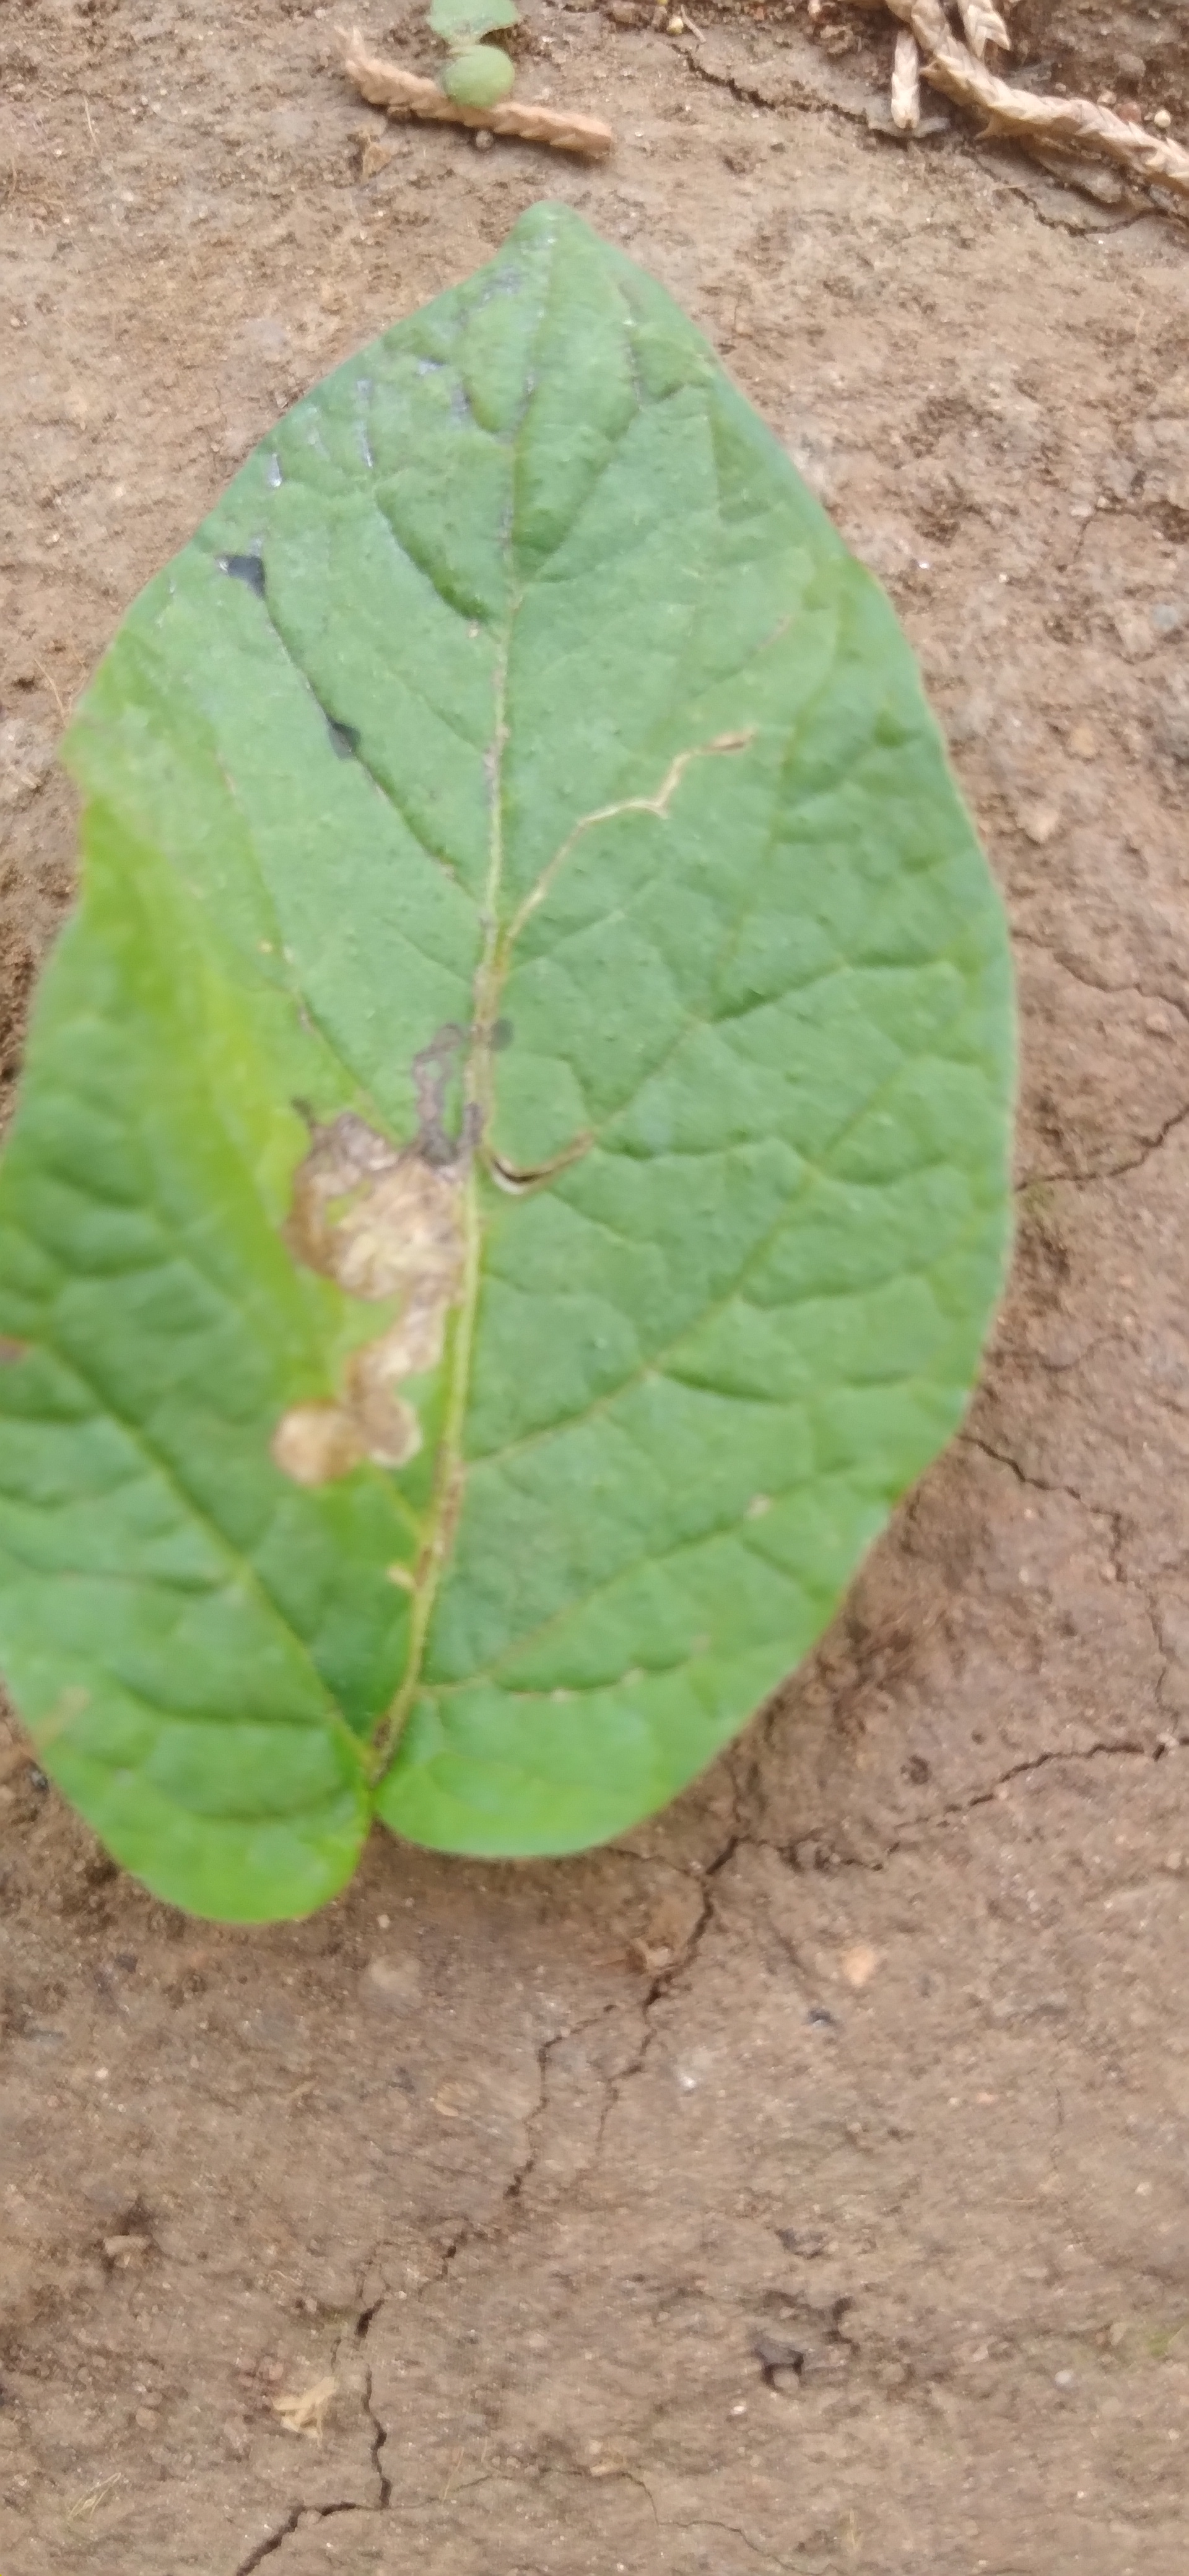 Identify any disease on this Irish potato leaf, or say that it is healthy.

early blight
